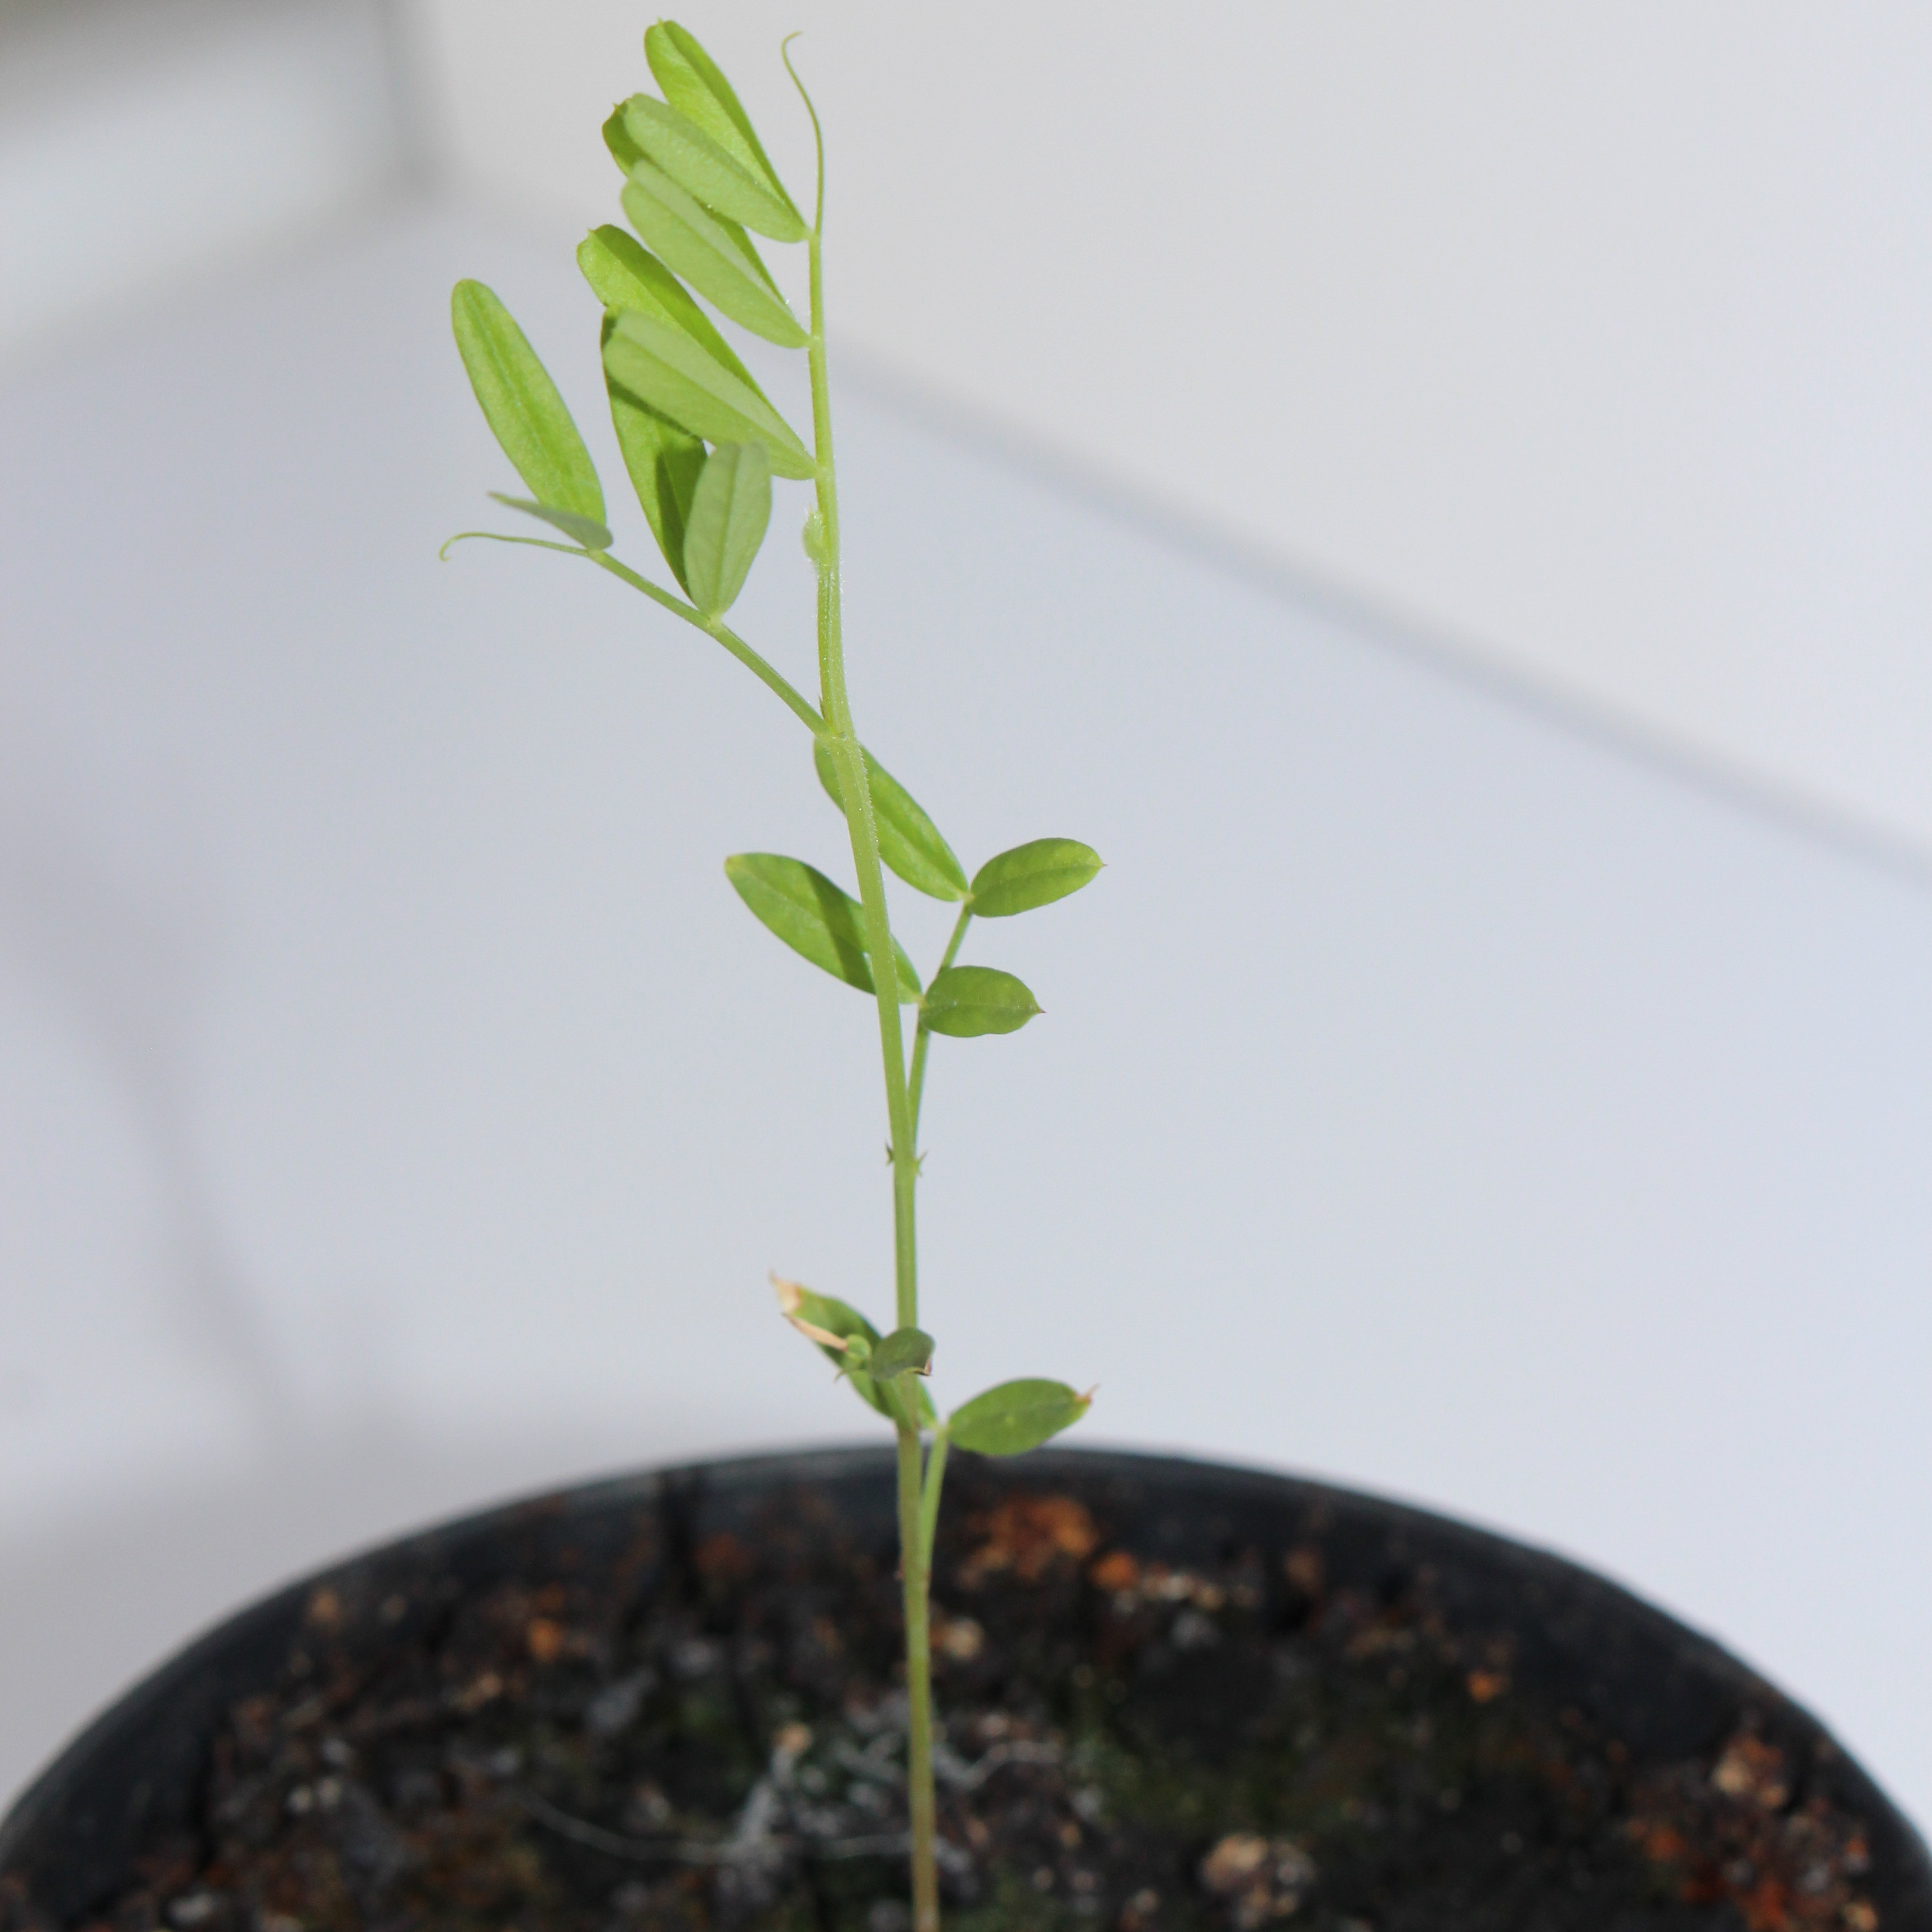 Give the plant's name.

Vicia sativa
